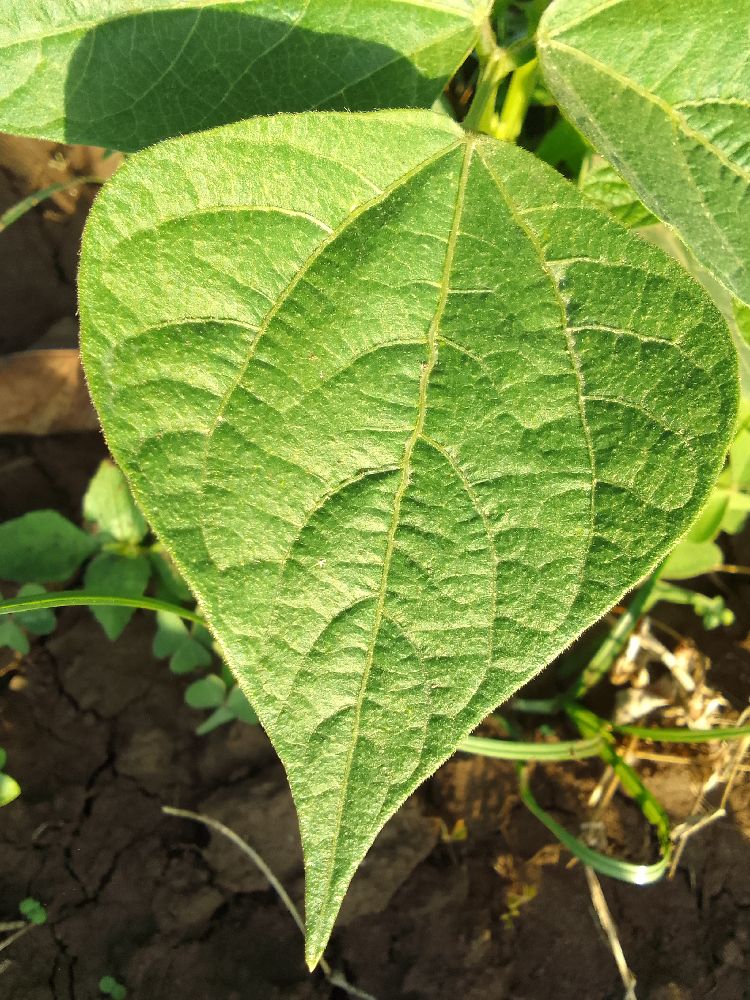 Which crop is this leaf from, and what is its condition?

common bean, healthy
